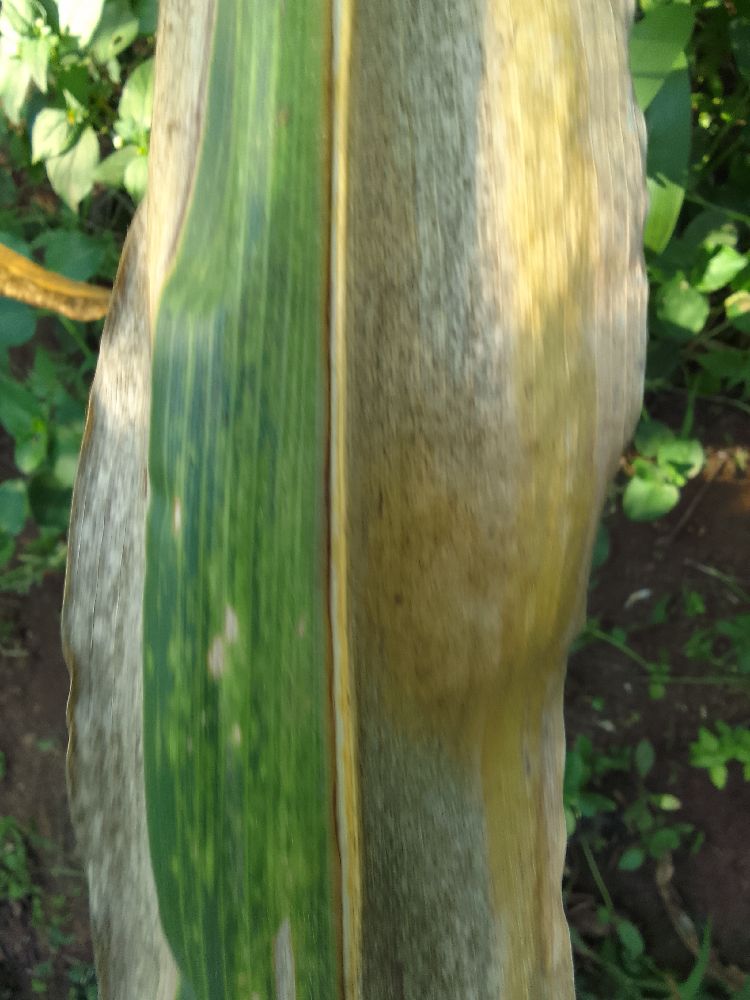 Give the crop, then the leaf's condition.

maize, maize lethal necrosis
